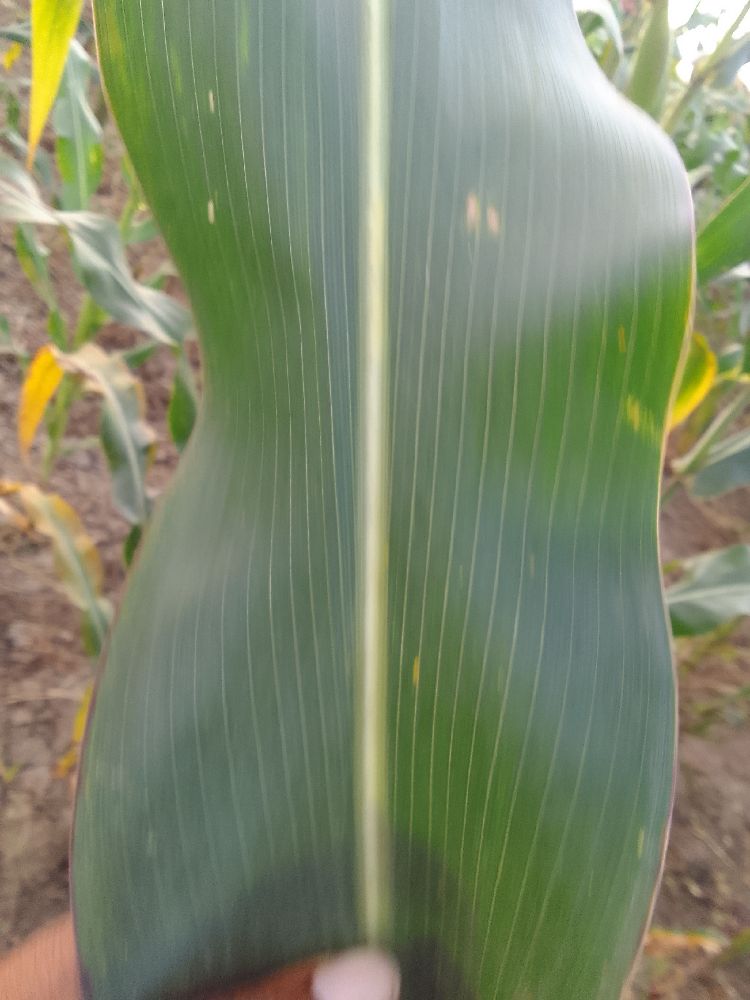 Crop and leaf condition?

maize, healthy
